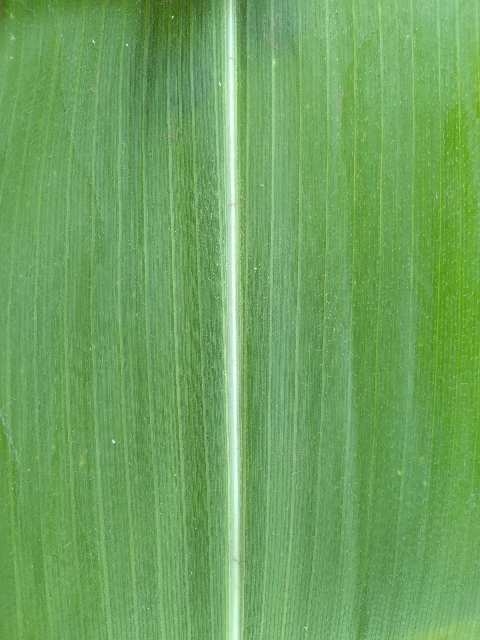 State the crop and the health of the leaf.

maize, healthy
